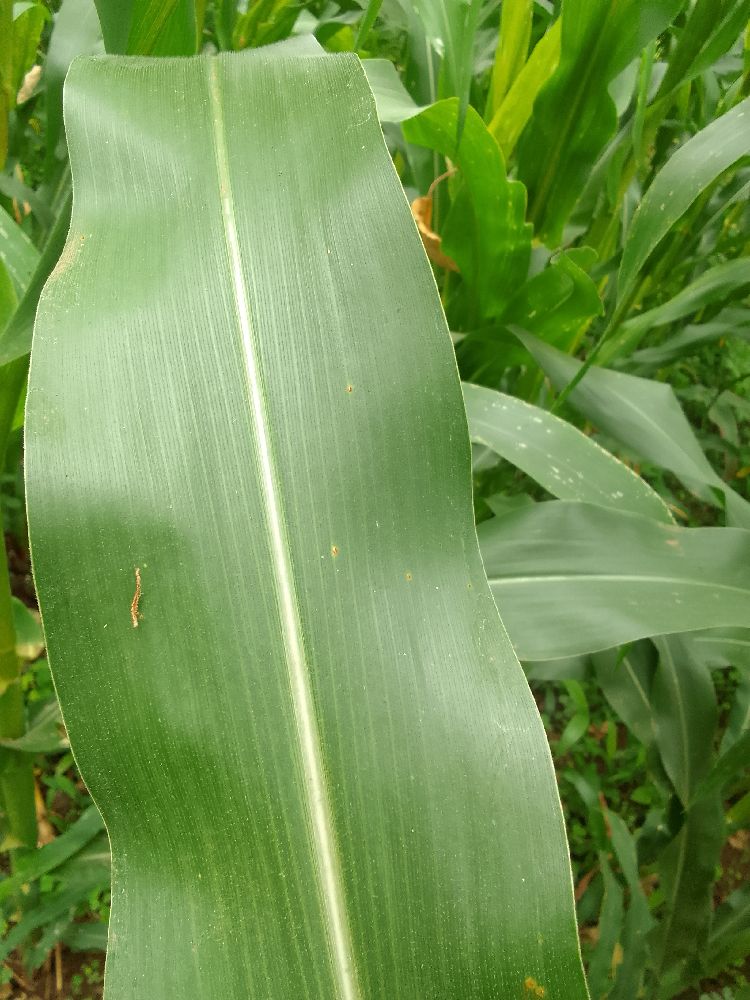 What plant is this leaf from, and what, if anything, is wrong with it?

maize, healthy
